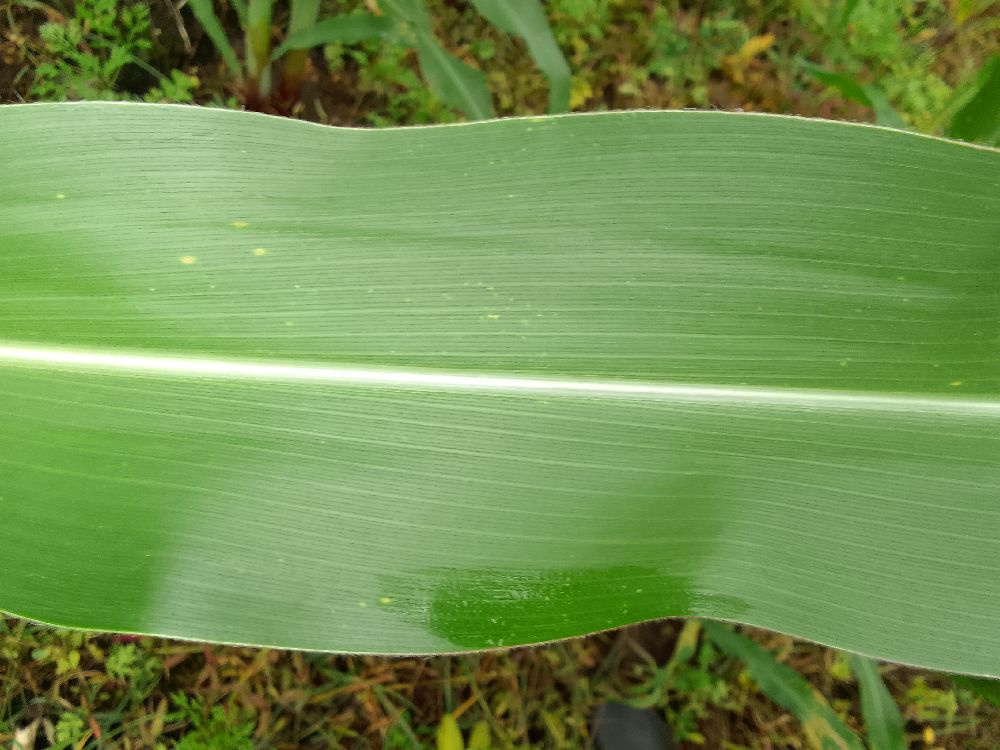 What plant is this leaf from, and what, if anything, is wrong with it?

maize, healthy
